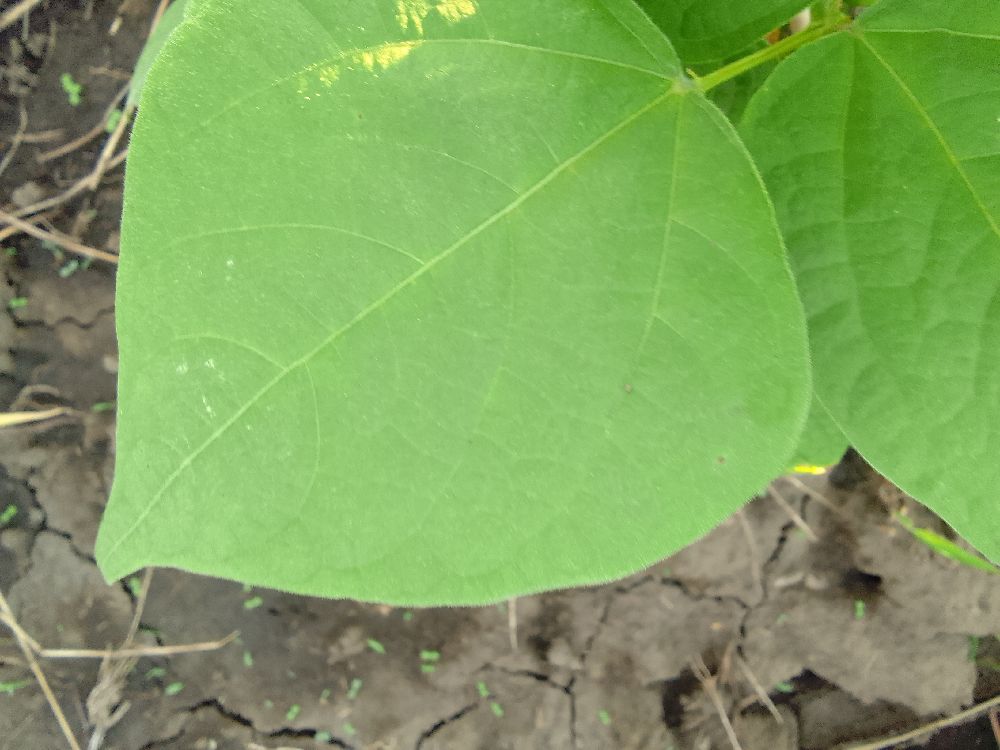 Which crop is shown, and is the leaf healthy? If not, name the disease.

common bean, healthy
